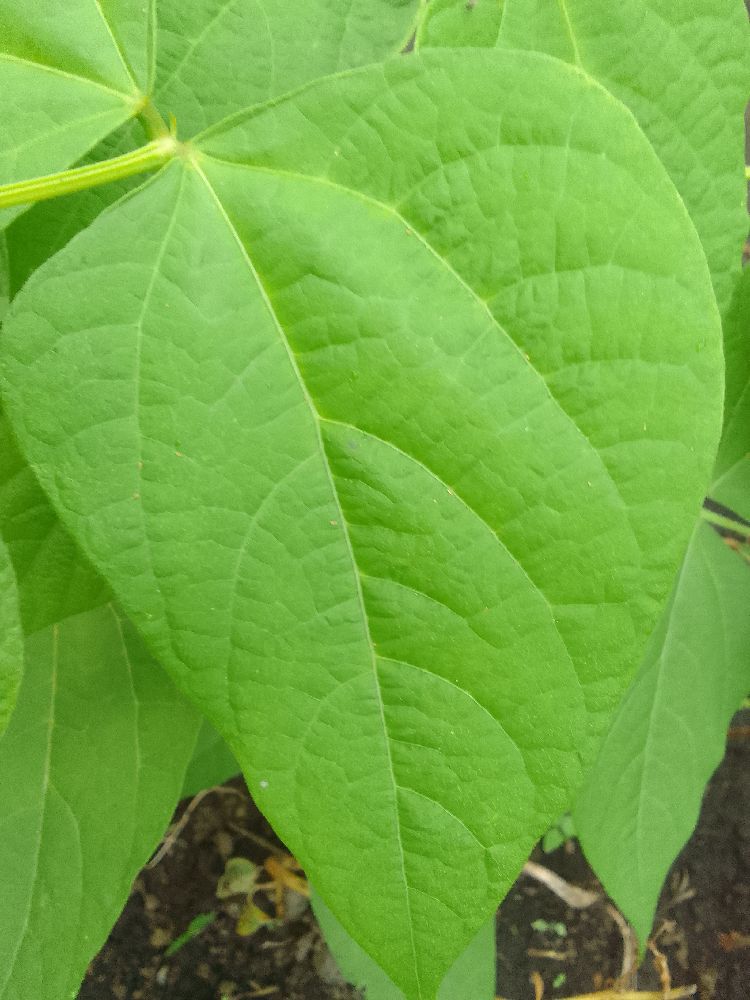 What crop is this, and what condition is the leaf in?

common bean, healthy
